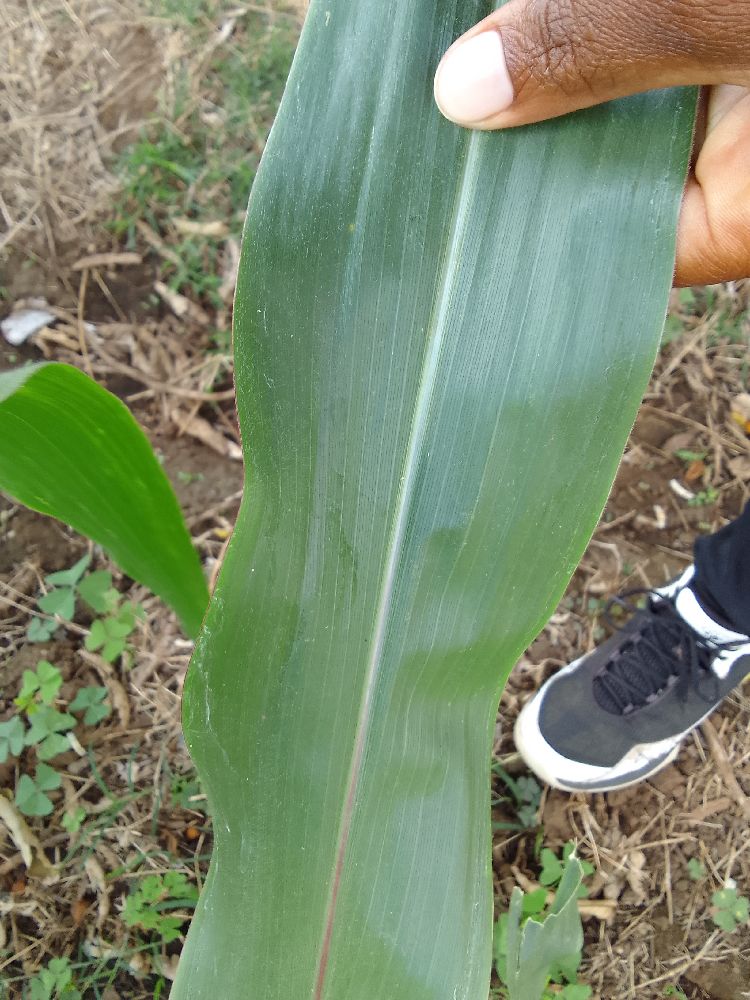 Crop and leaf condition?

maize, healthy
